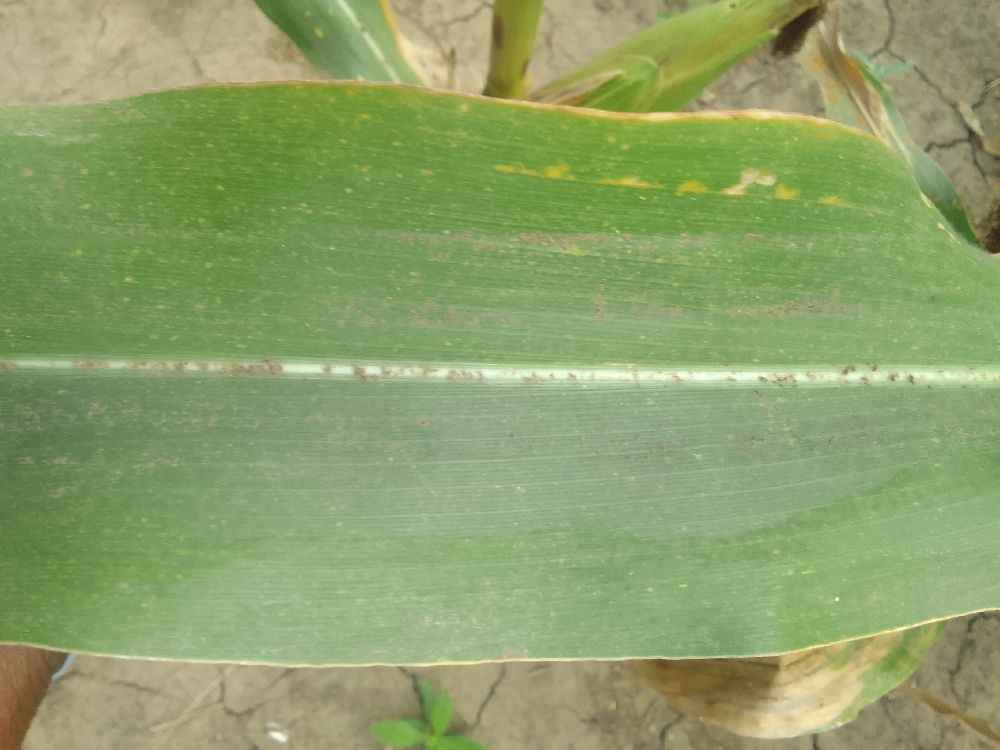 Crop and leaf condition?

maize, healthy
